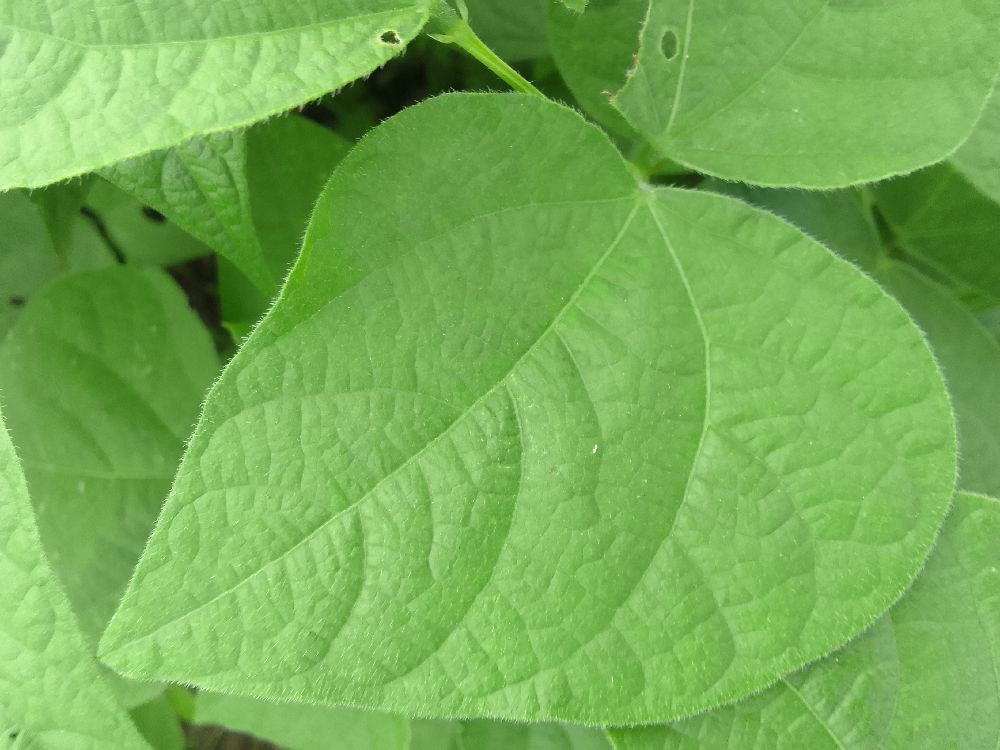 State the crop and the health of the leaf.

common bean, healthy
